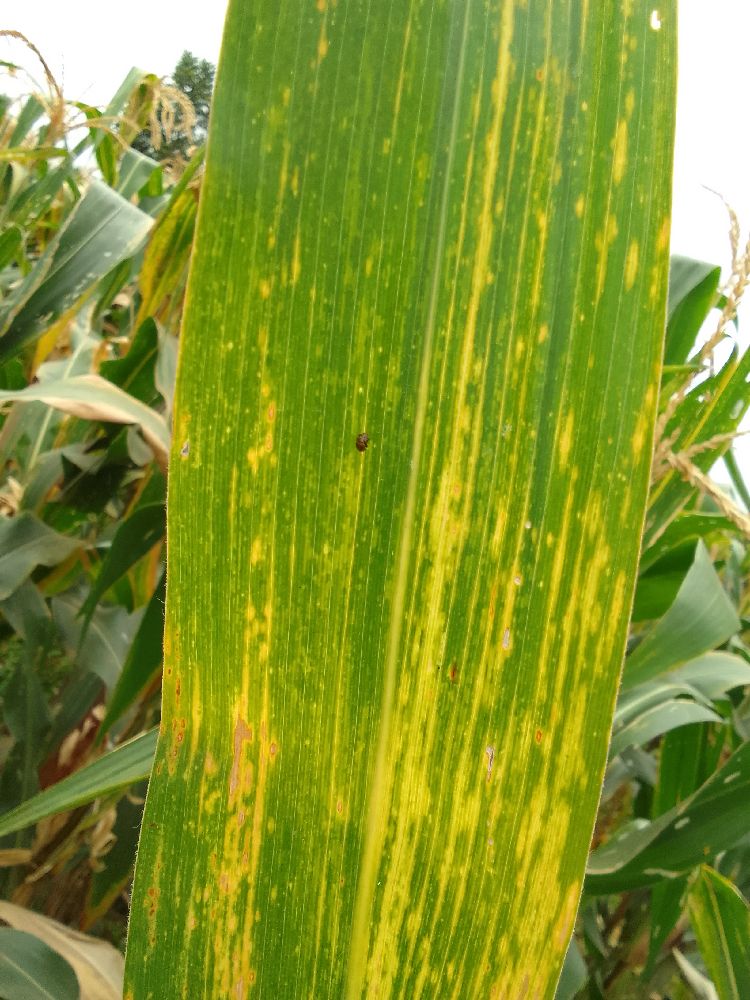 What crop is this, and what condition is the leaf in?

maize, maize lethal necrosis
